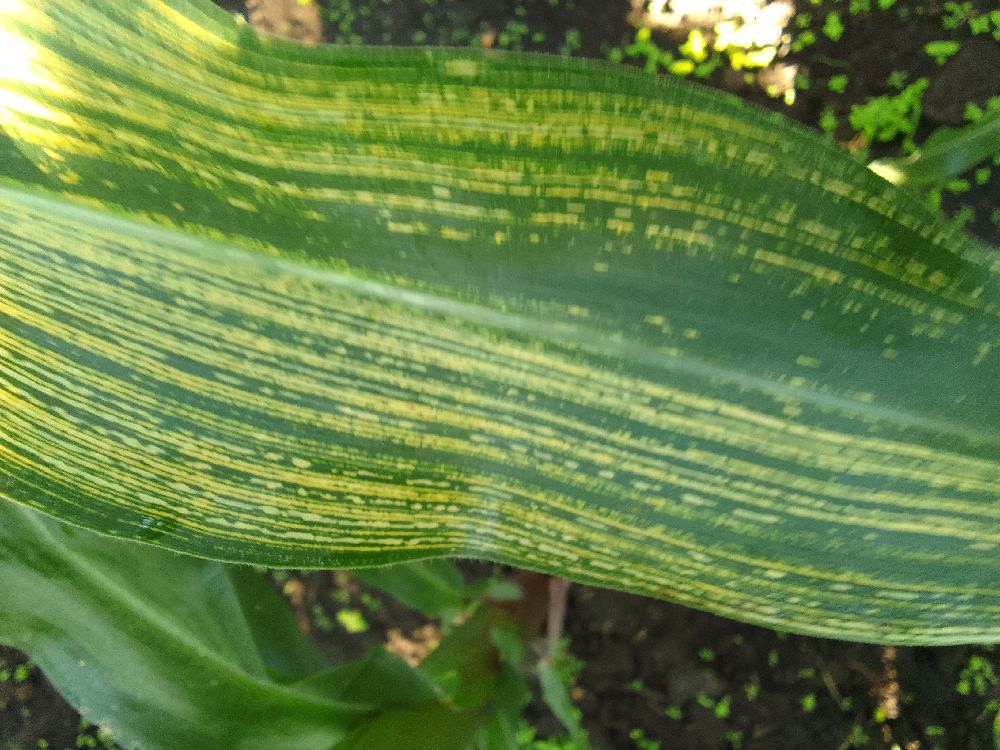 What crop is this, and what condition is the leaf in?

maize, maize streak virus
